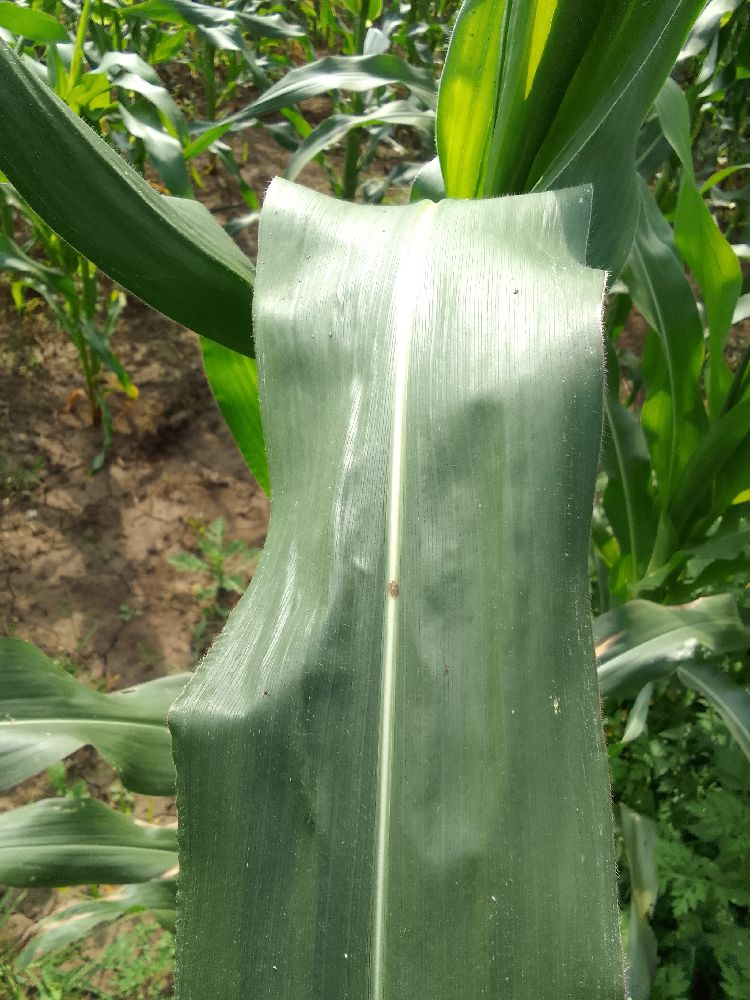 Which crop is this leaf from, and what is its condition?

maize, healthy
